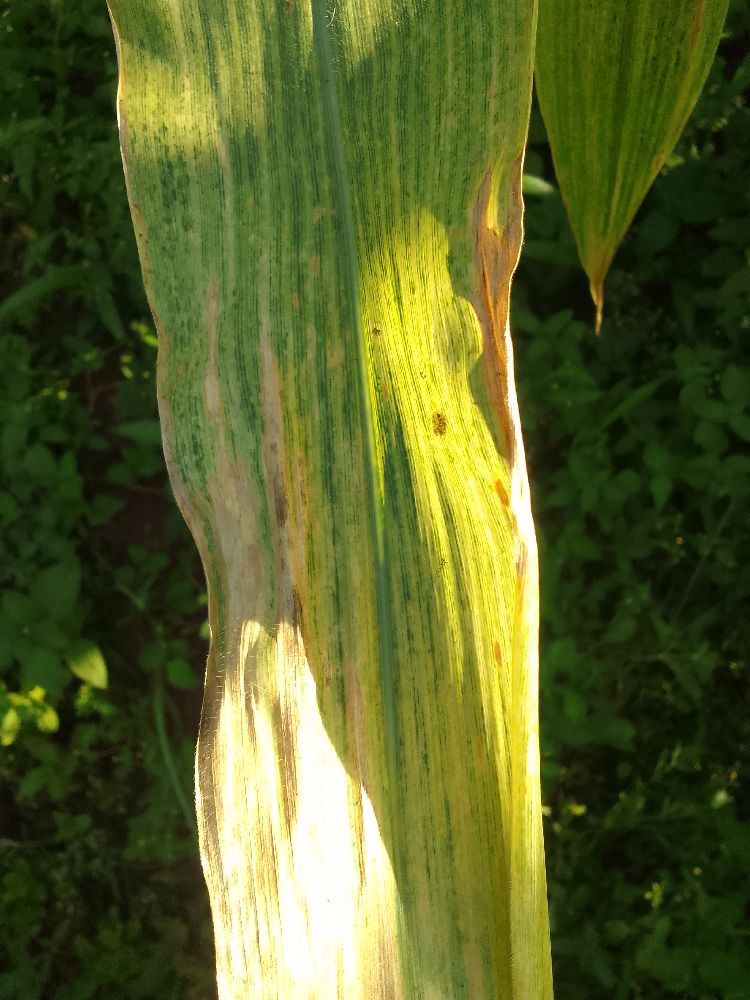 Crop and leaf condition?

maize, maize lethal necrosis
